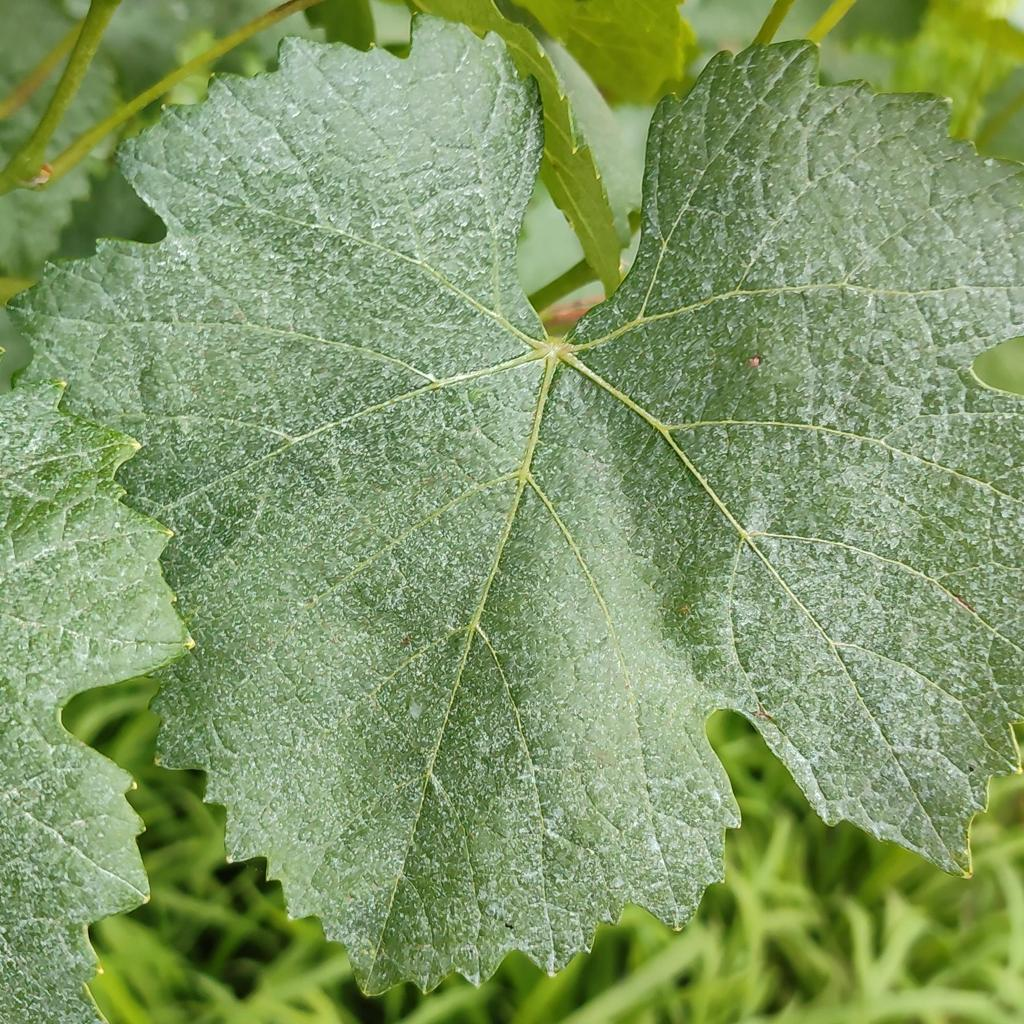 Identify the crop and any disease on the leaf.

grapevine, healthy
